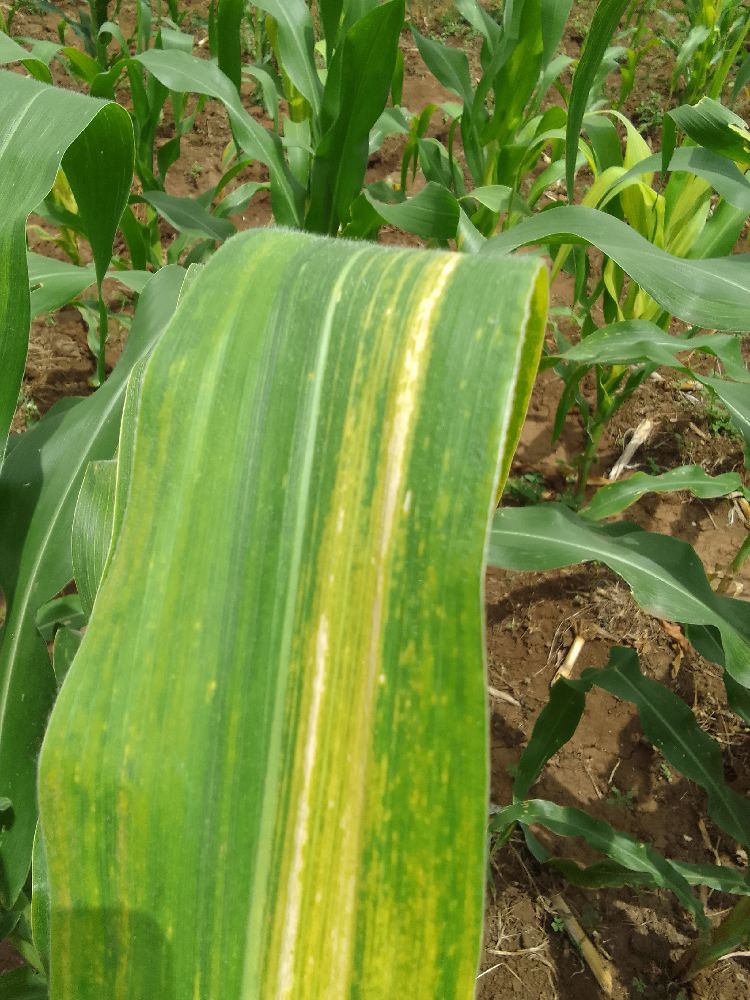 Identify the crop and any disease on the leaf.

maize, maize lethal necrosis
